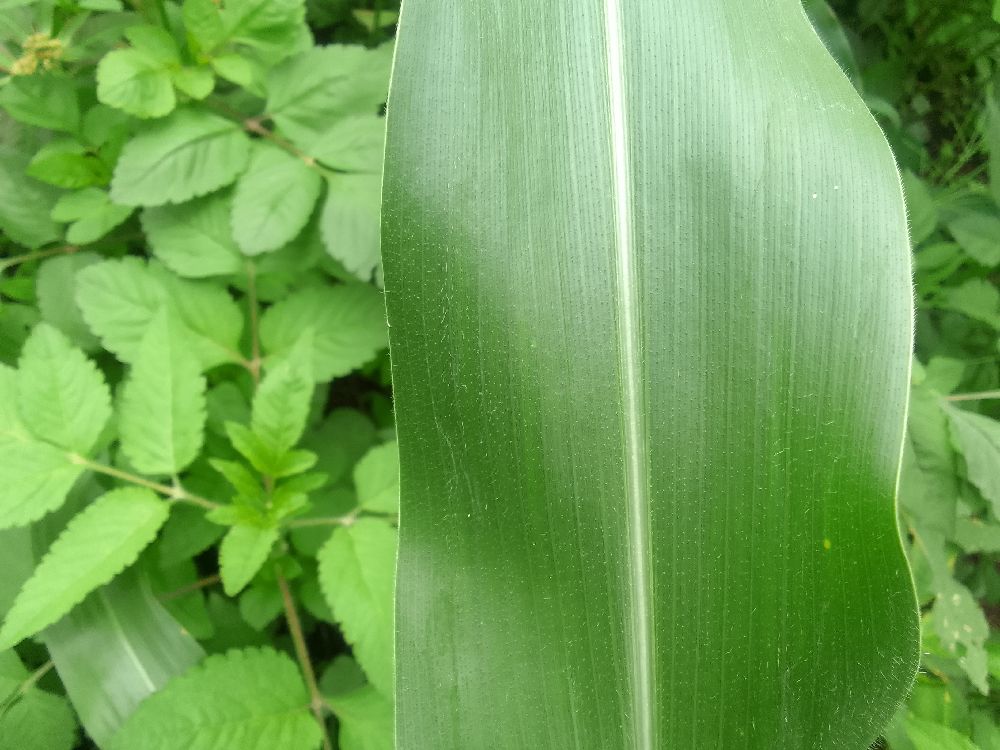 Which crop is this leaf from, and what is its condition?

maize, healthy
